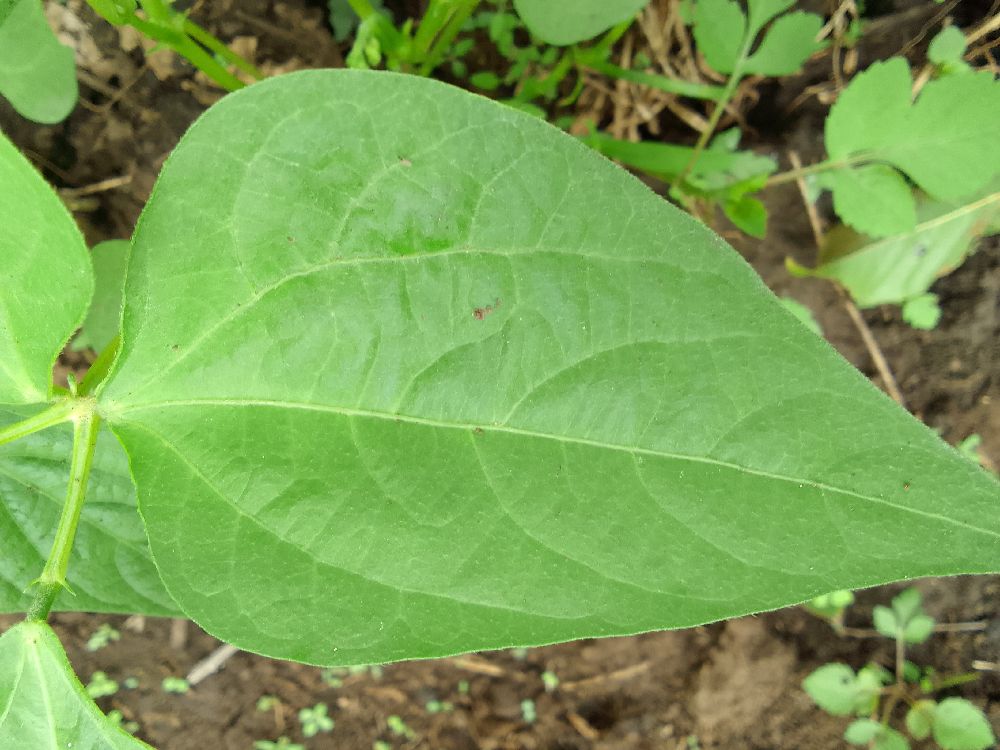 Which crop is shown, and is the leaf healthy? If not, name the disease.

common bean, healthy
